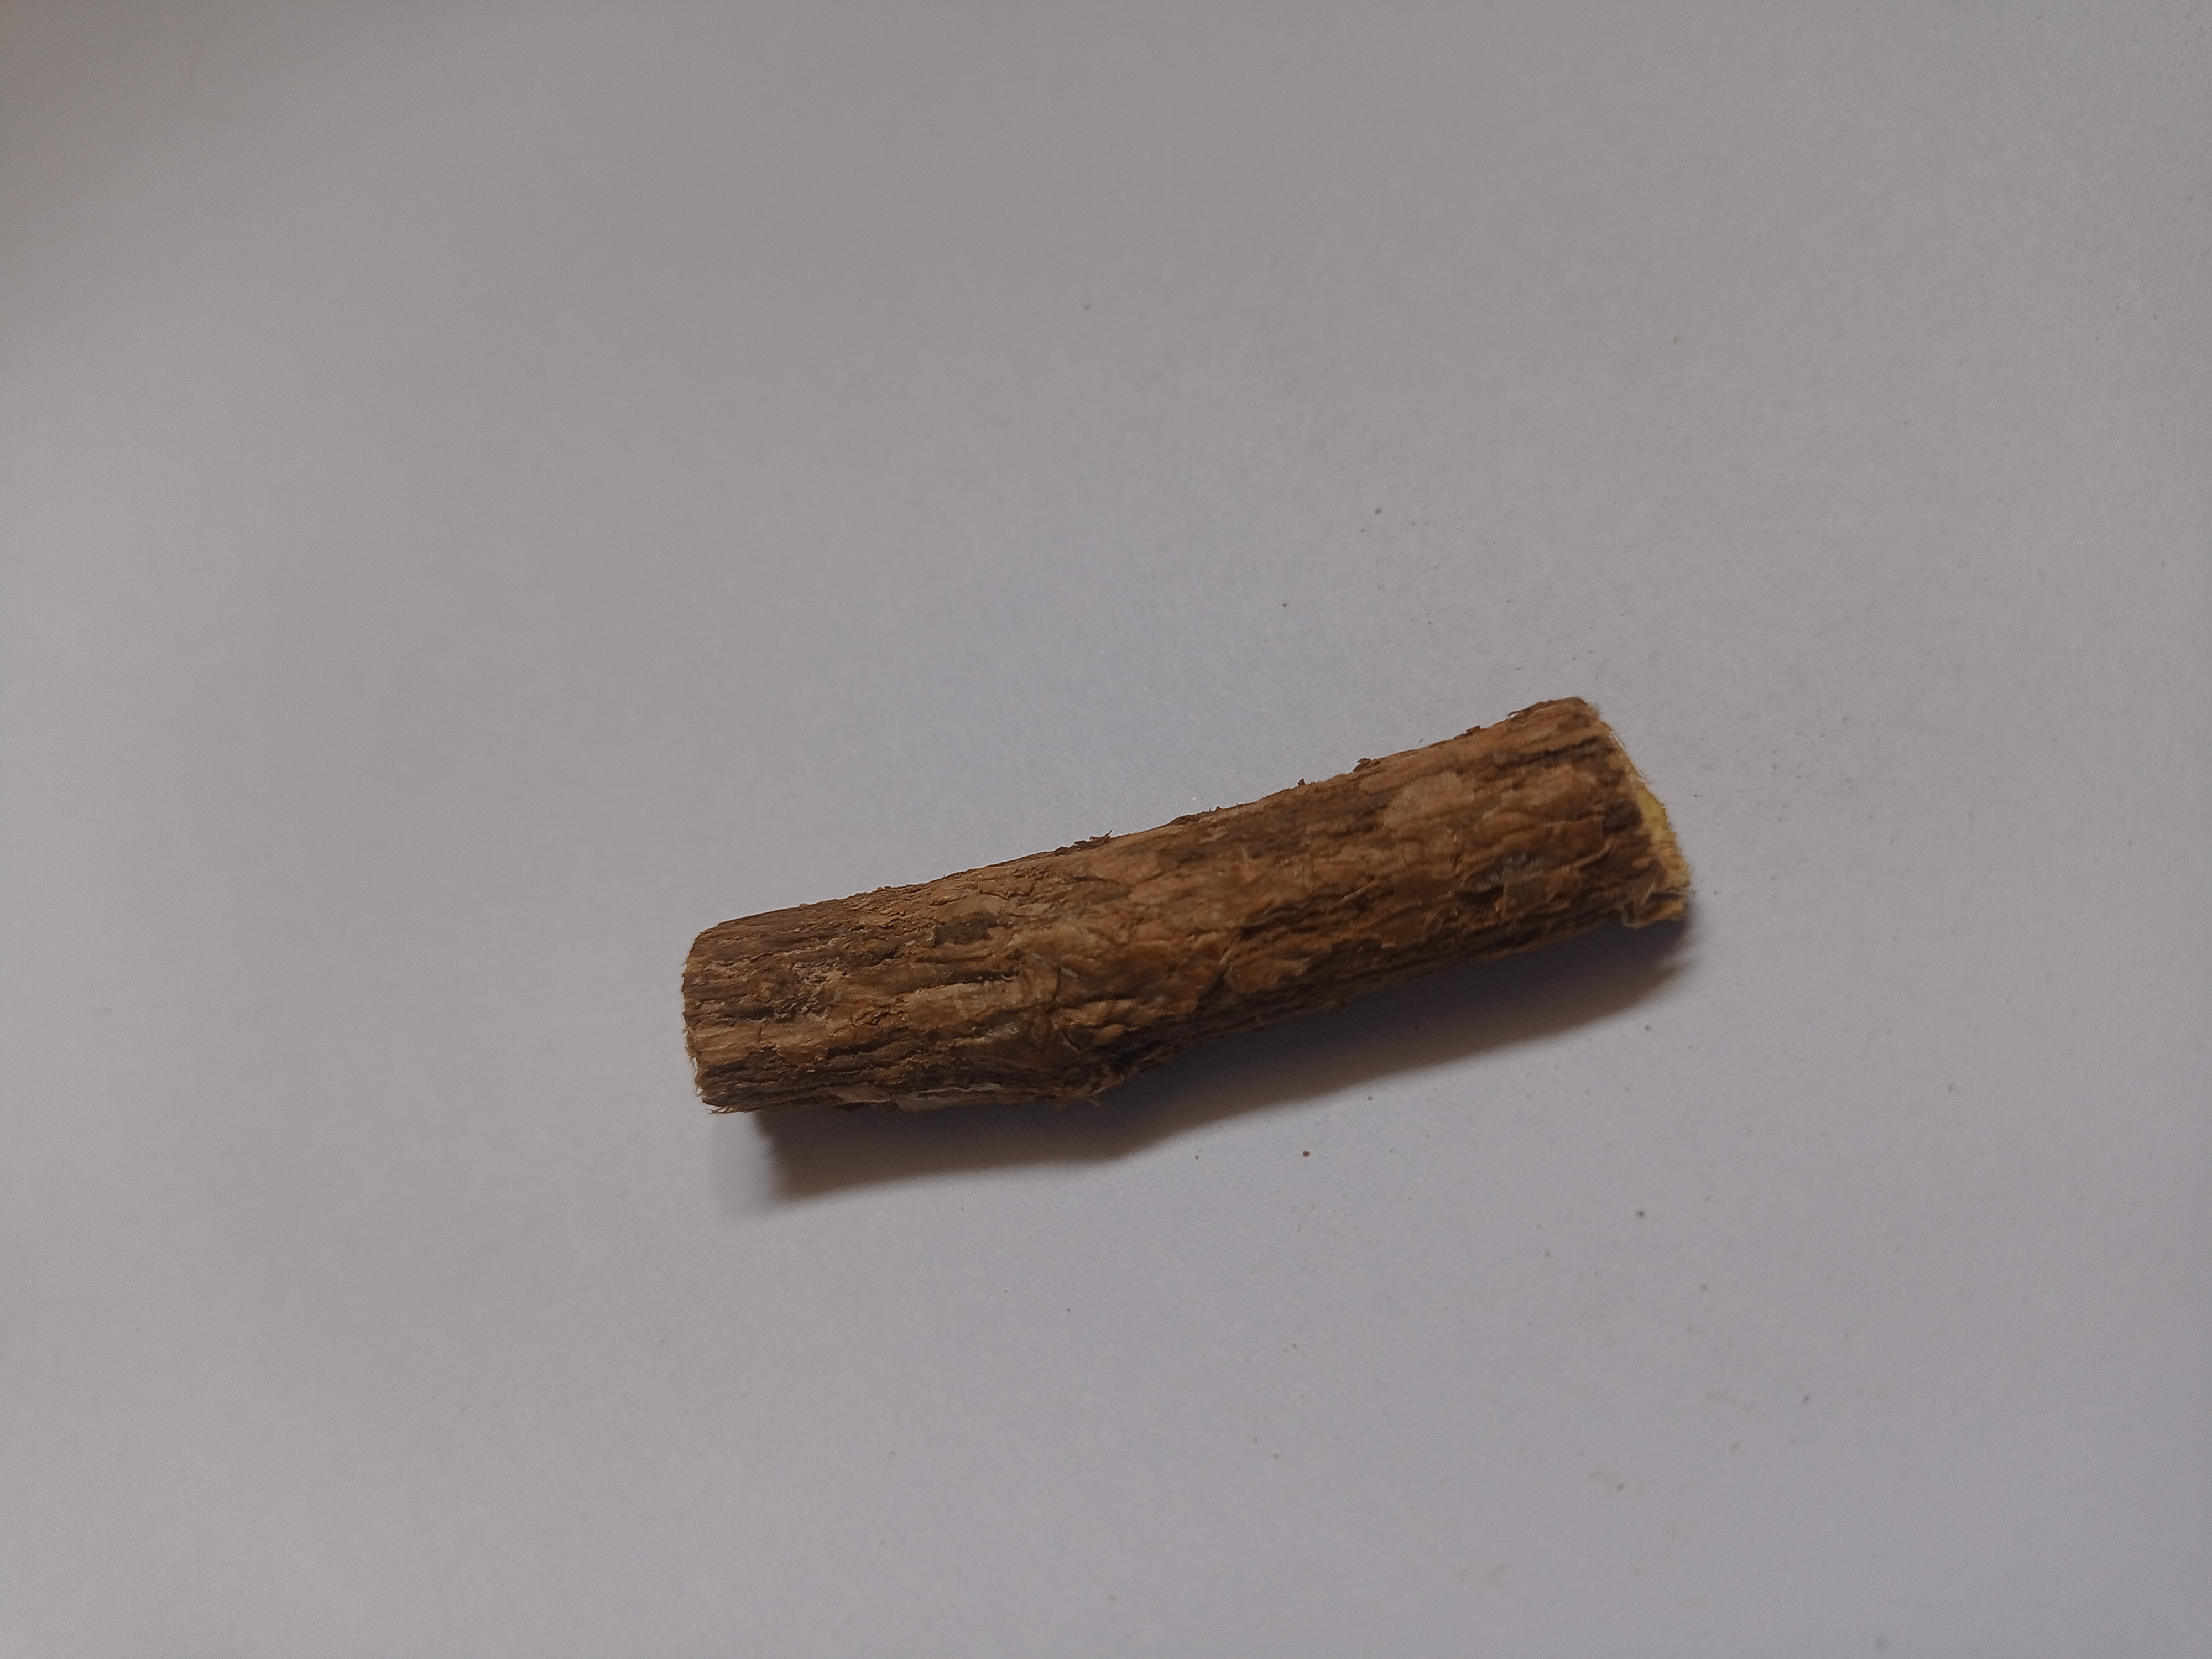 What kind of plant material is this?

jesthamadh
